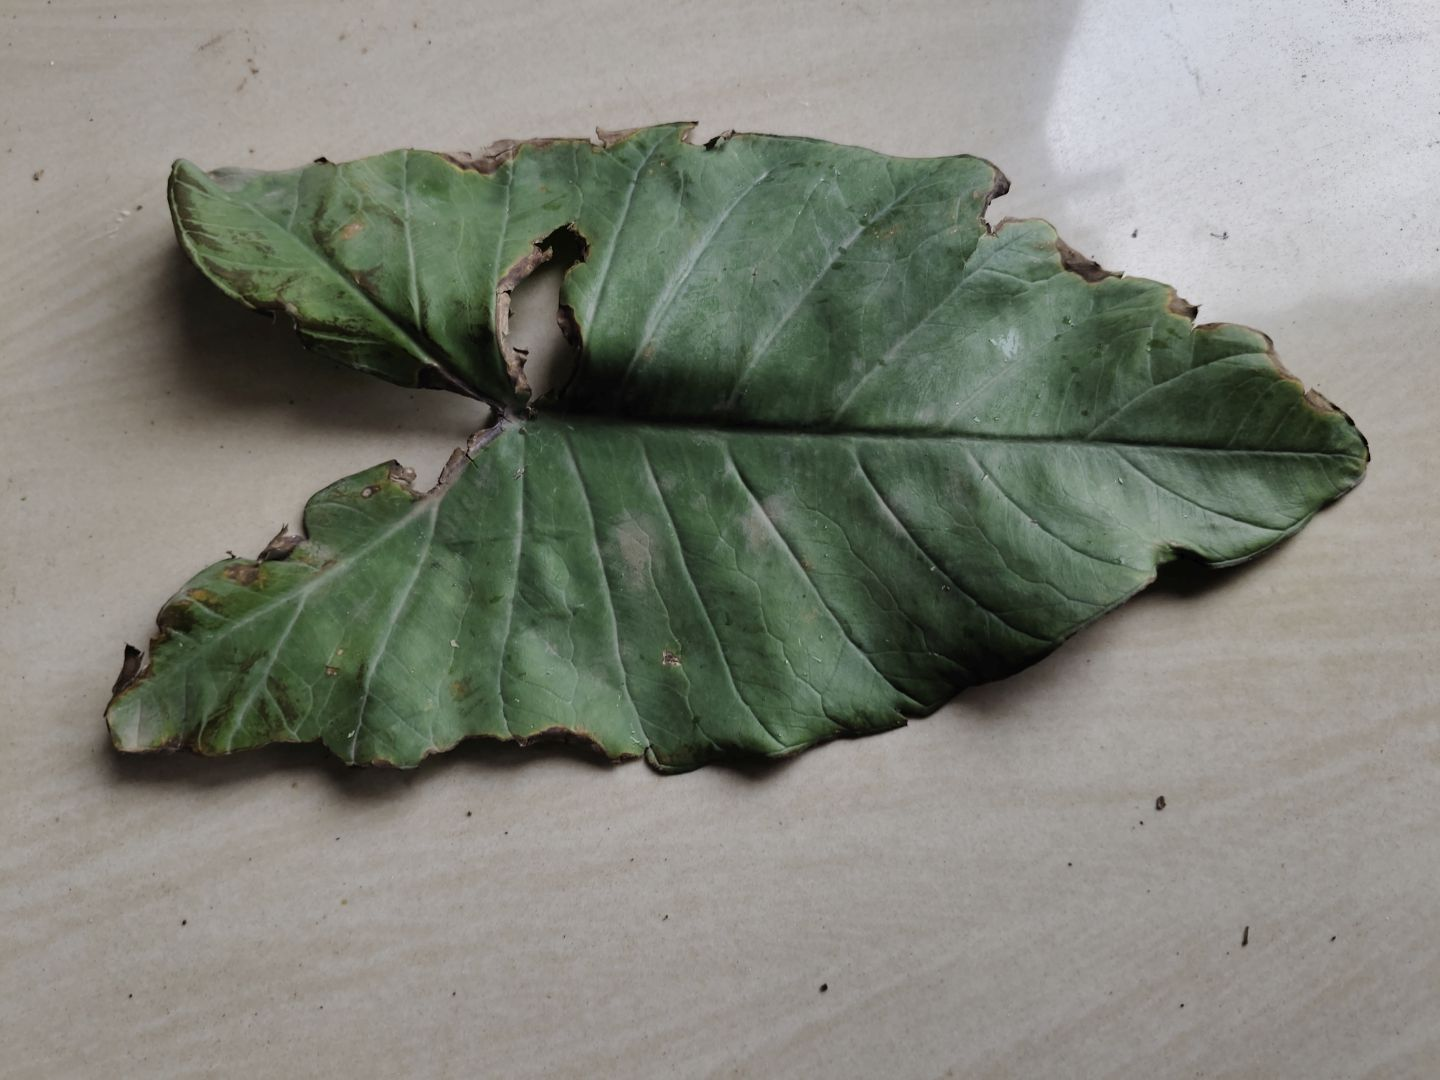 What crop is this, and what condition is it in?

taro, leaf blight
